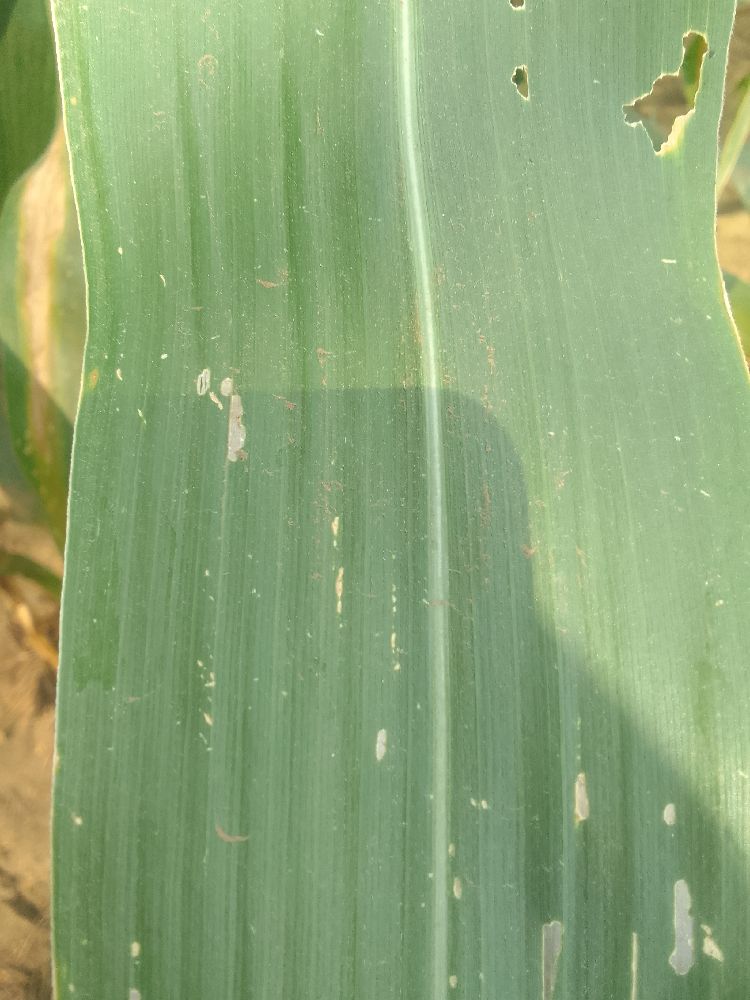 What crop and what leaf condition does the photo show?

maize, healthy
